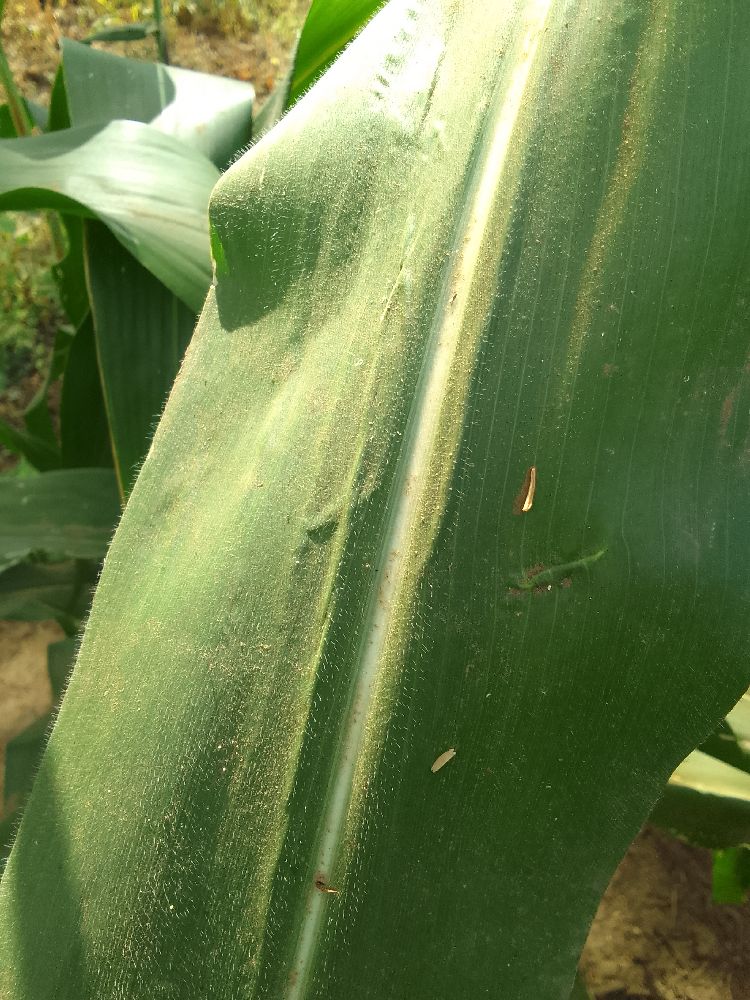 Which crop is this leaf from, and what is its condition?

maize, healthy
